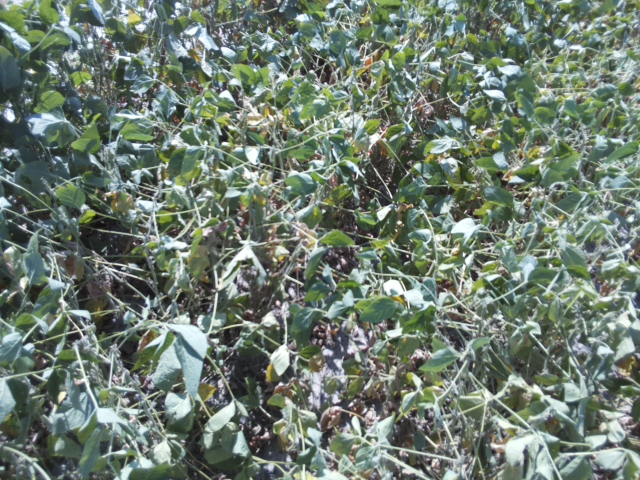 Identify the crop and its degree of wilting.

soybean, moderate turgor loss in upper canopy
